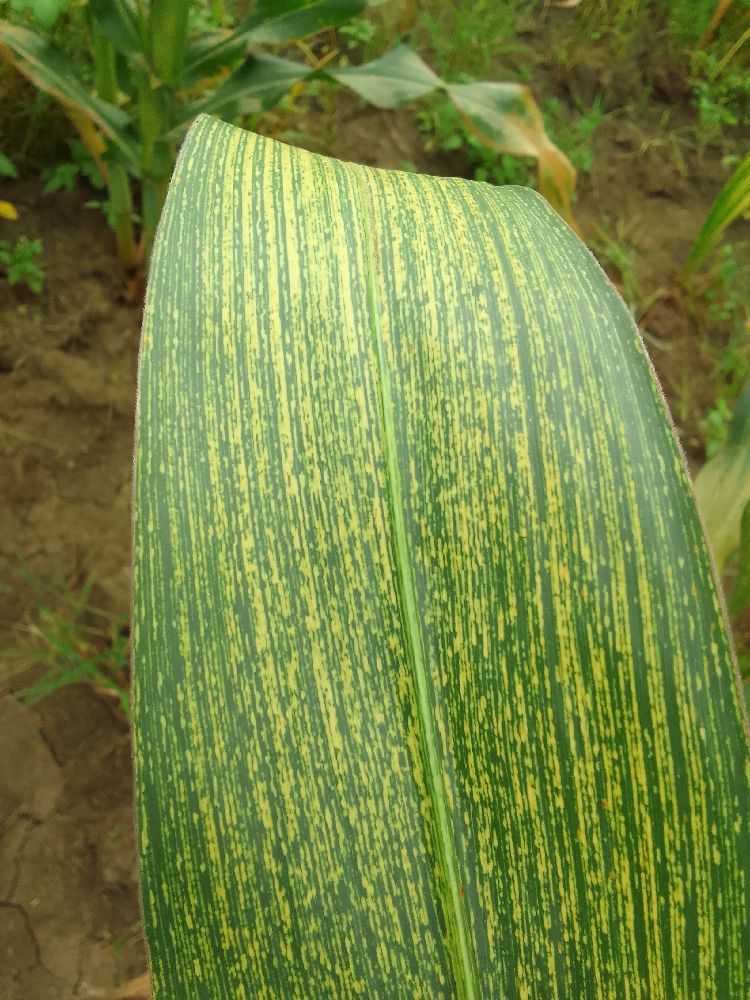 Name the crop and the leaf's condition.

maize, maize streak virus
